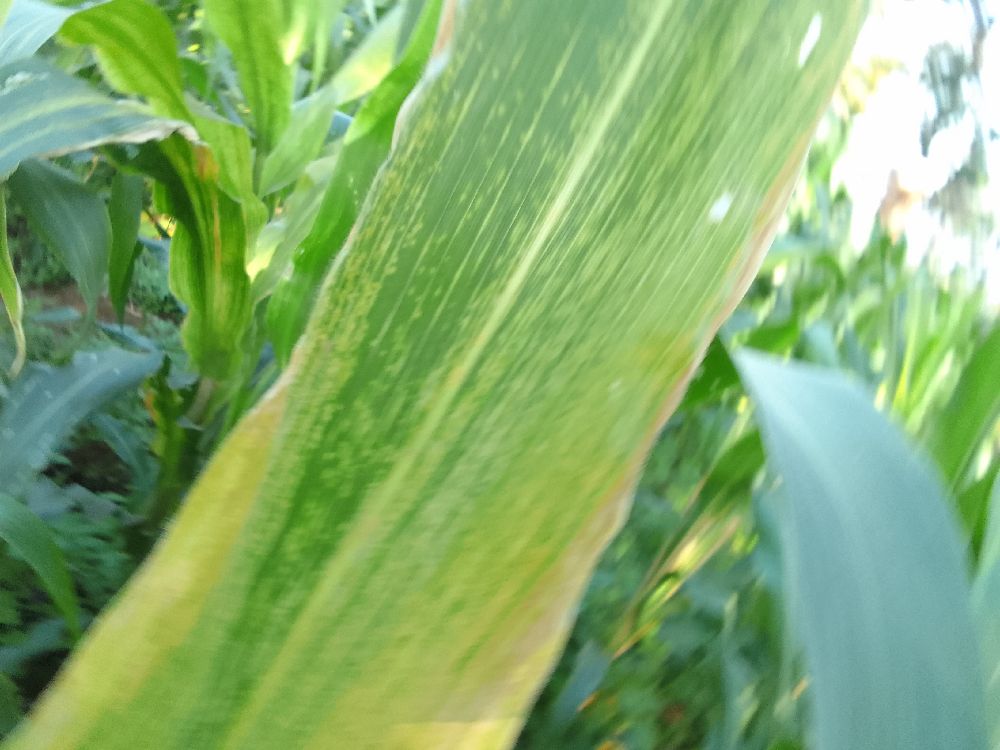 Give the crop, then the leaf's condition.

maize, maize lethal necrosis
